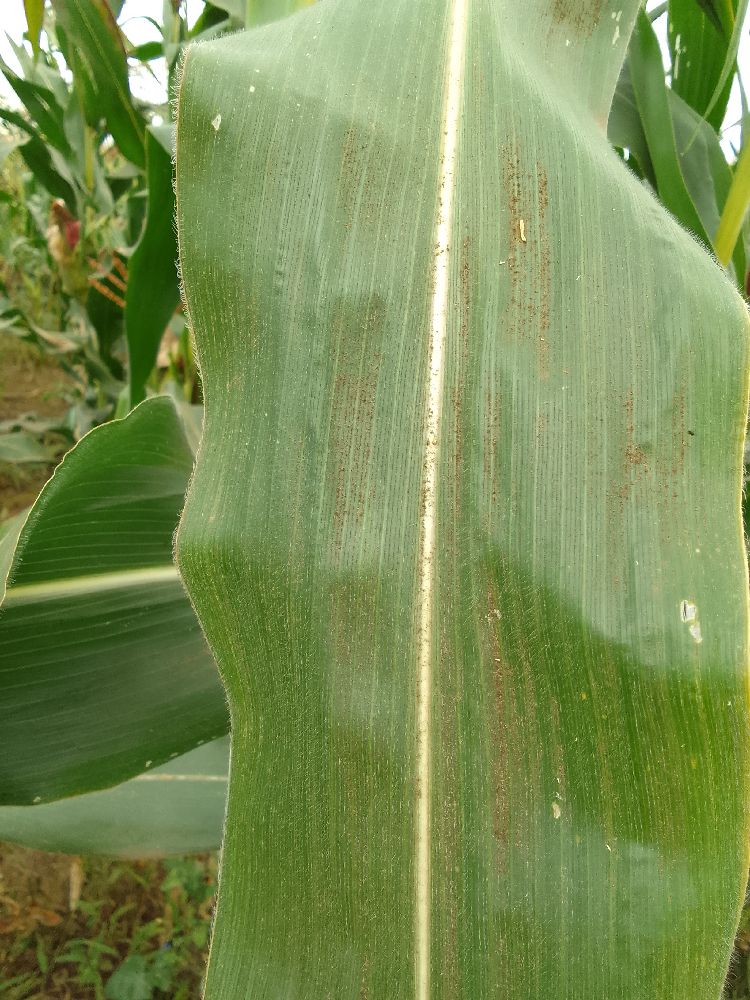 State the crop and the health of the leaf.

maize, healthy
